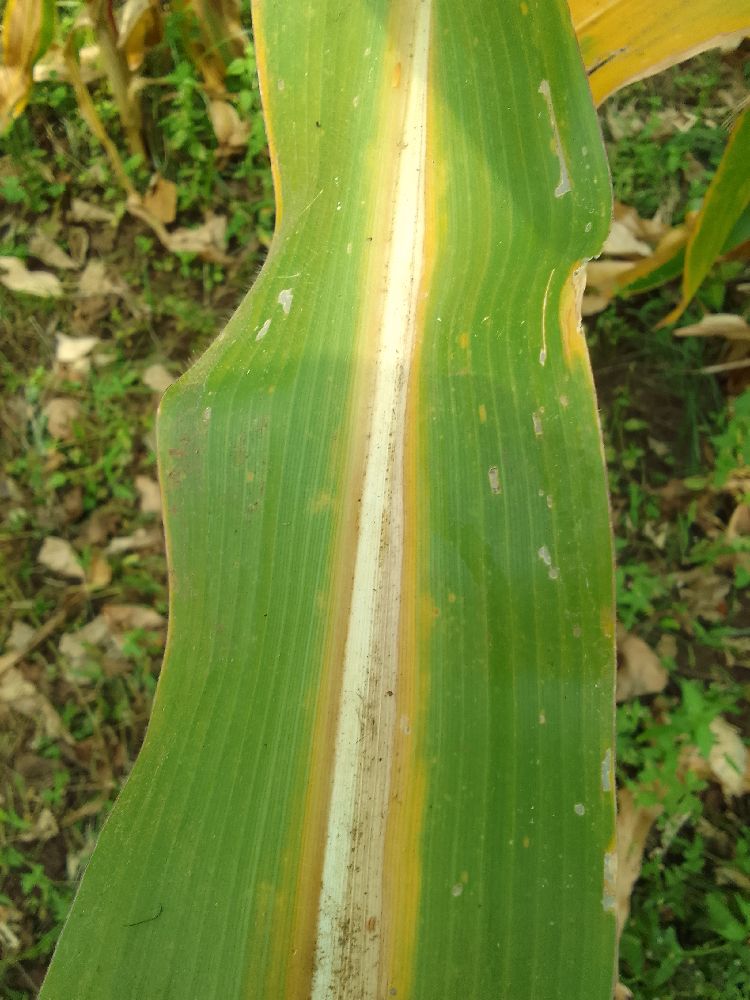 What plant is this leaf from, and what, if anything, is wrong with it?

maize, maize lethal necrosis
